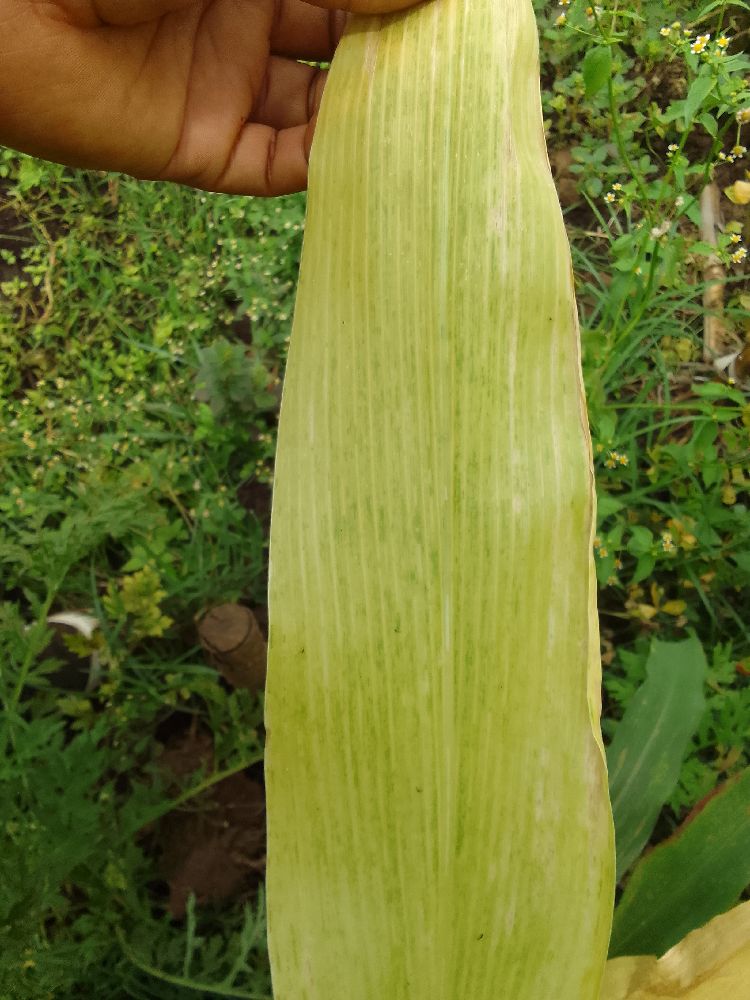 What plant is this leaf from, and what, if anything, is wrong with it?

maize, maize lethal necrosis
